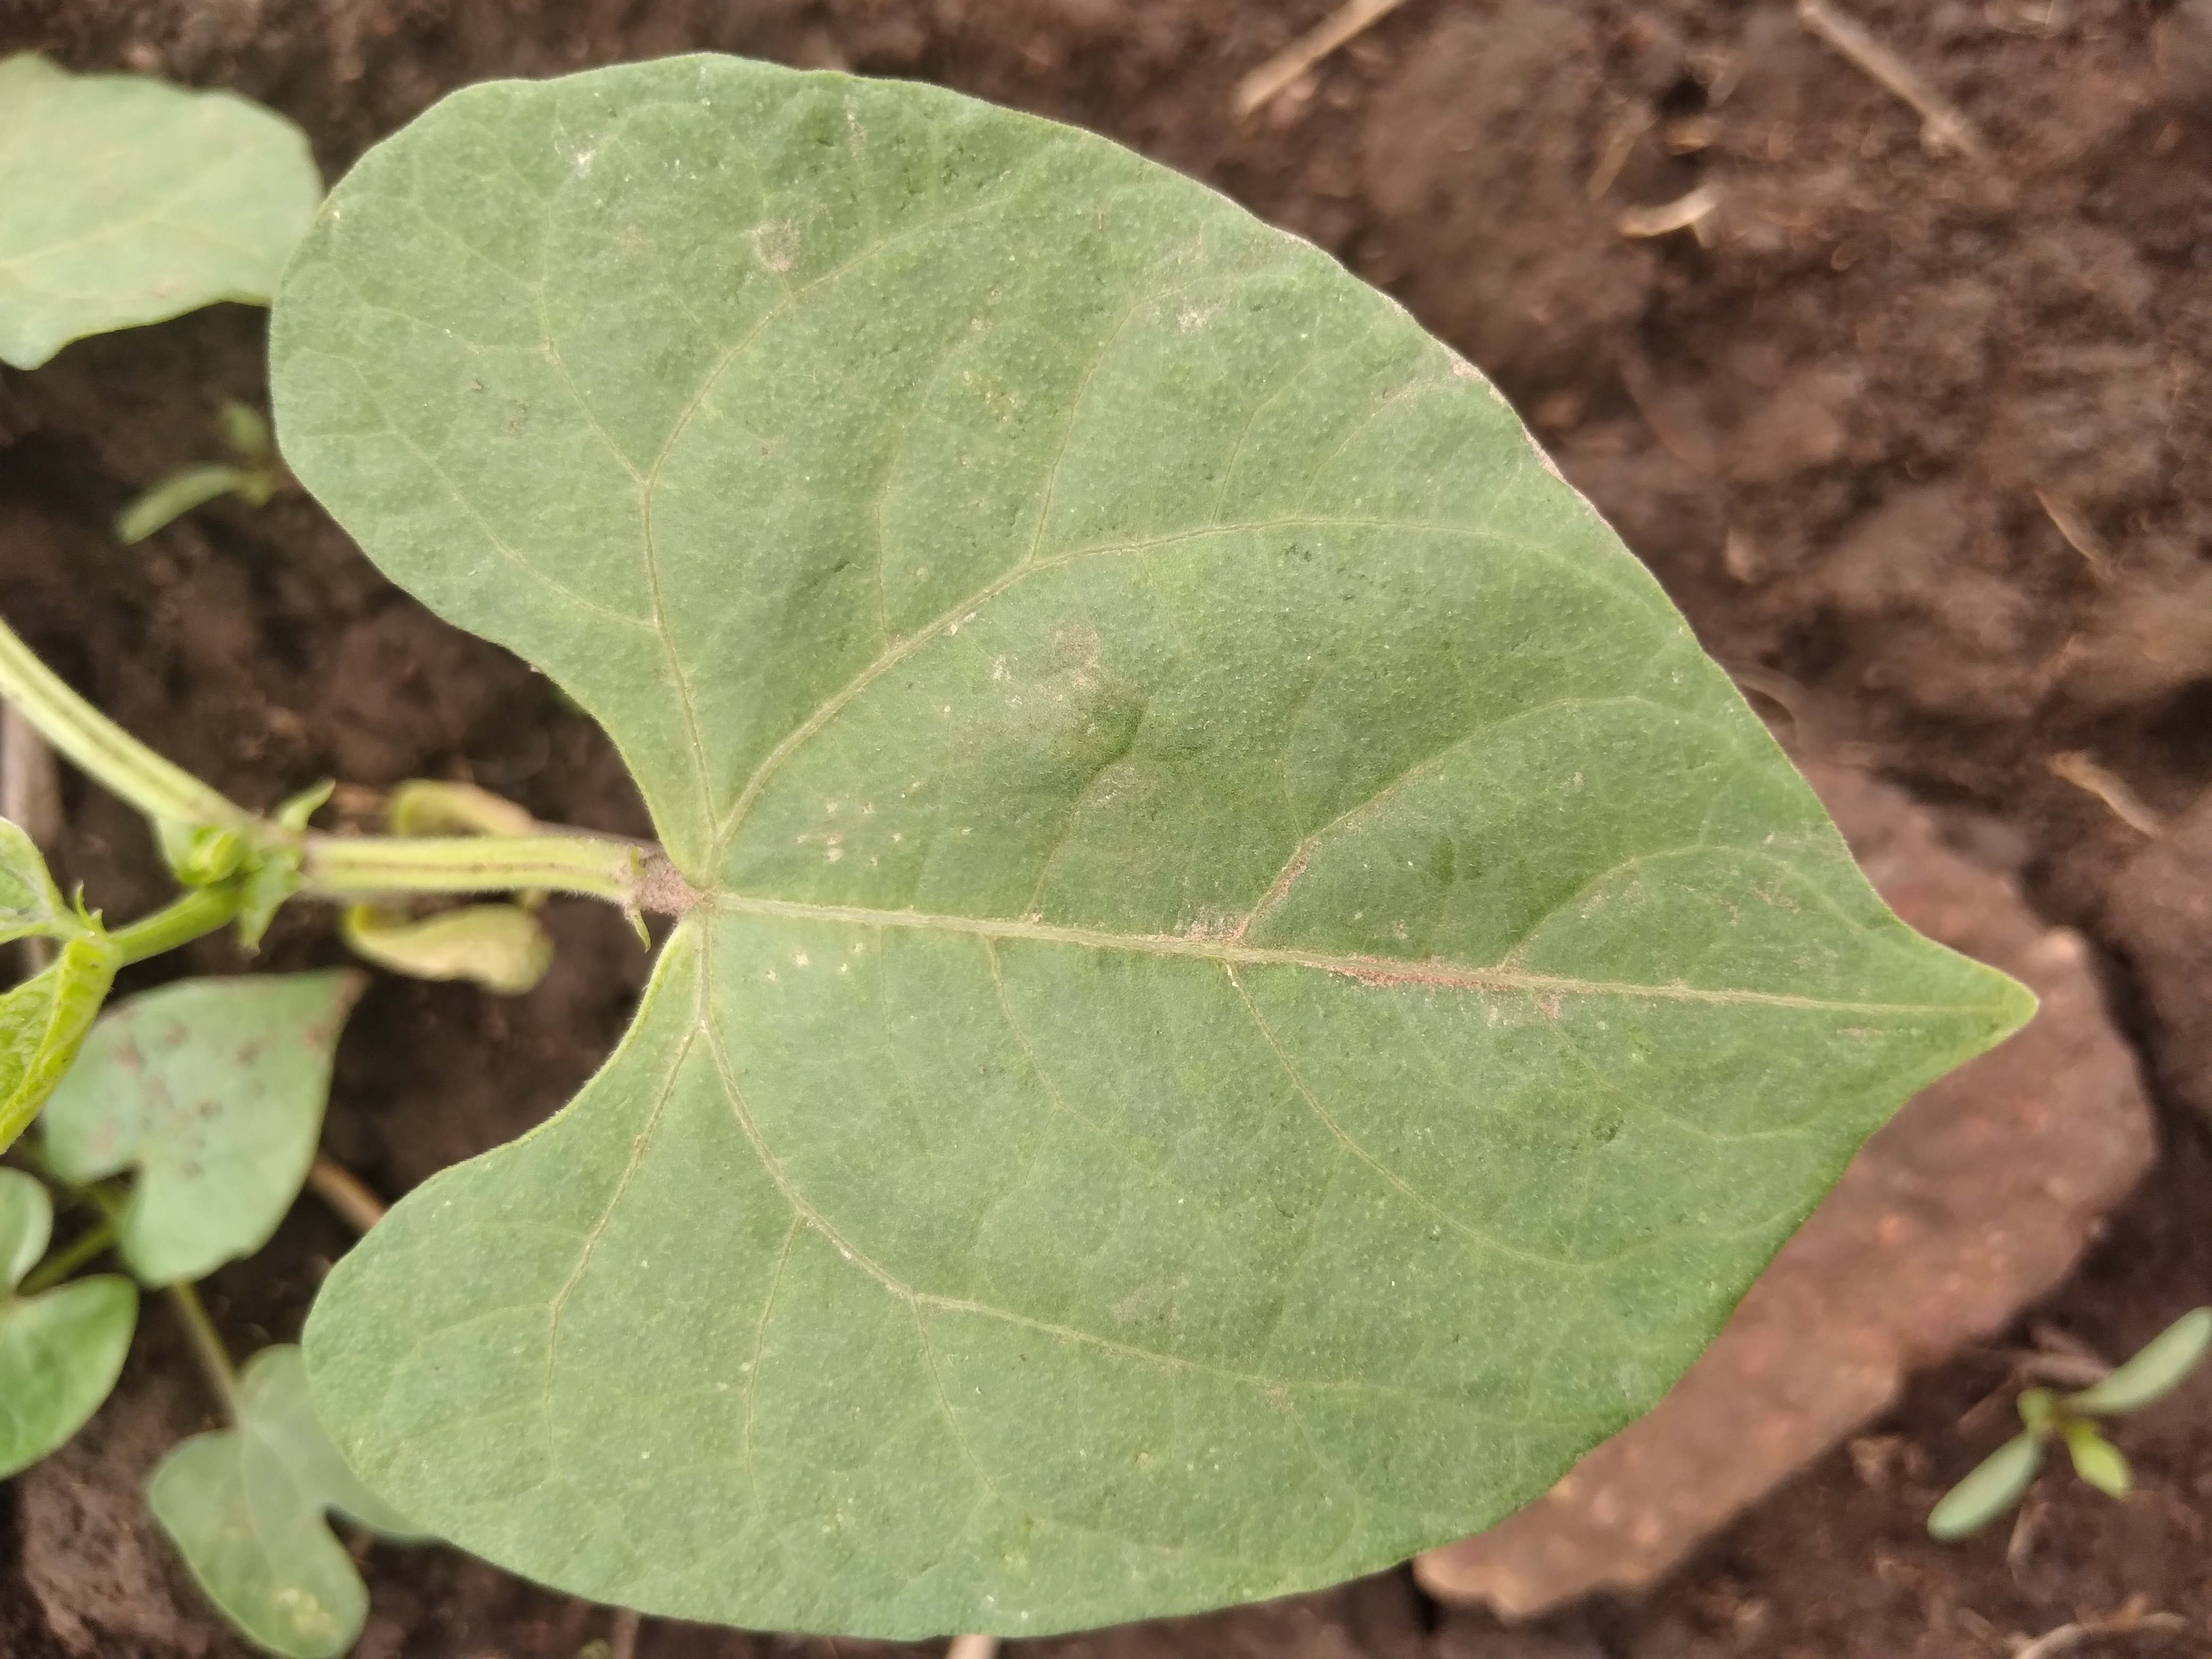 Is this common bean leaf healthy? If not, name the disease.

healthy
